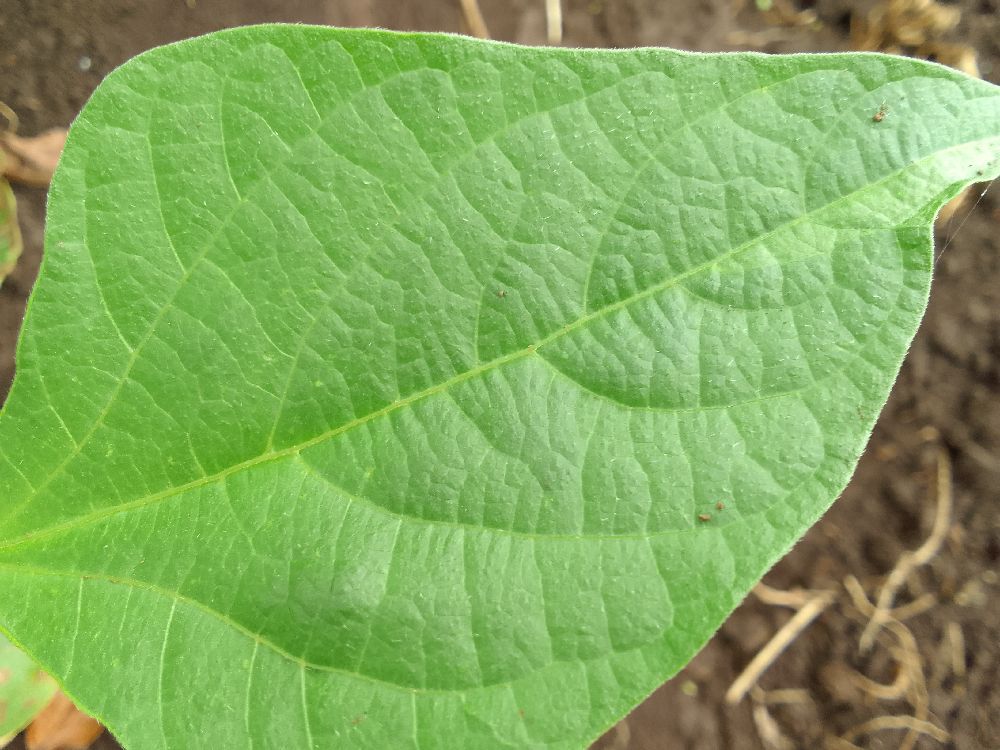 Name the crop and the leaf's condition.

common bean, healthy
